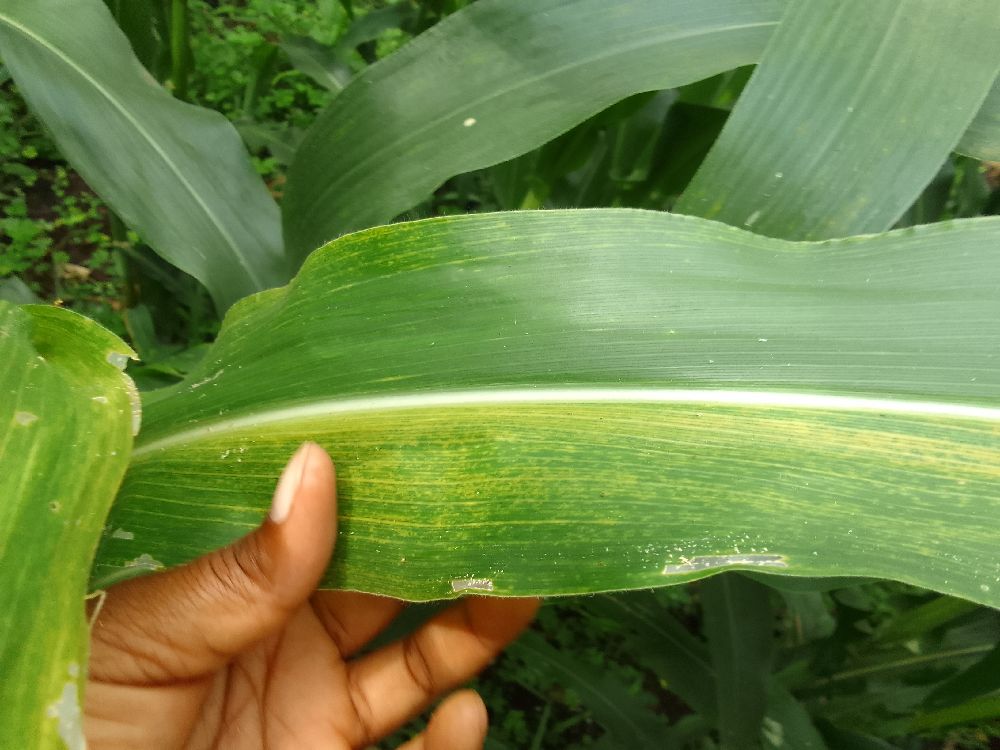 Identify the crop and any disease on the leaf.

maize, maize lethal necrosis
